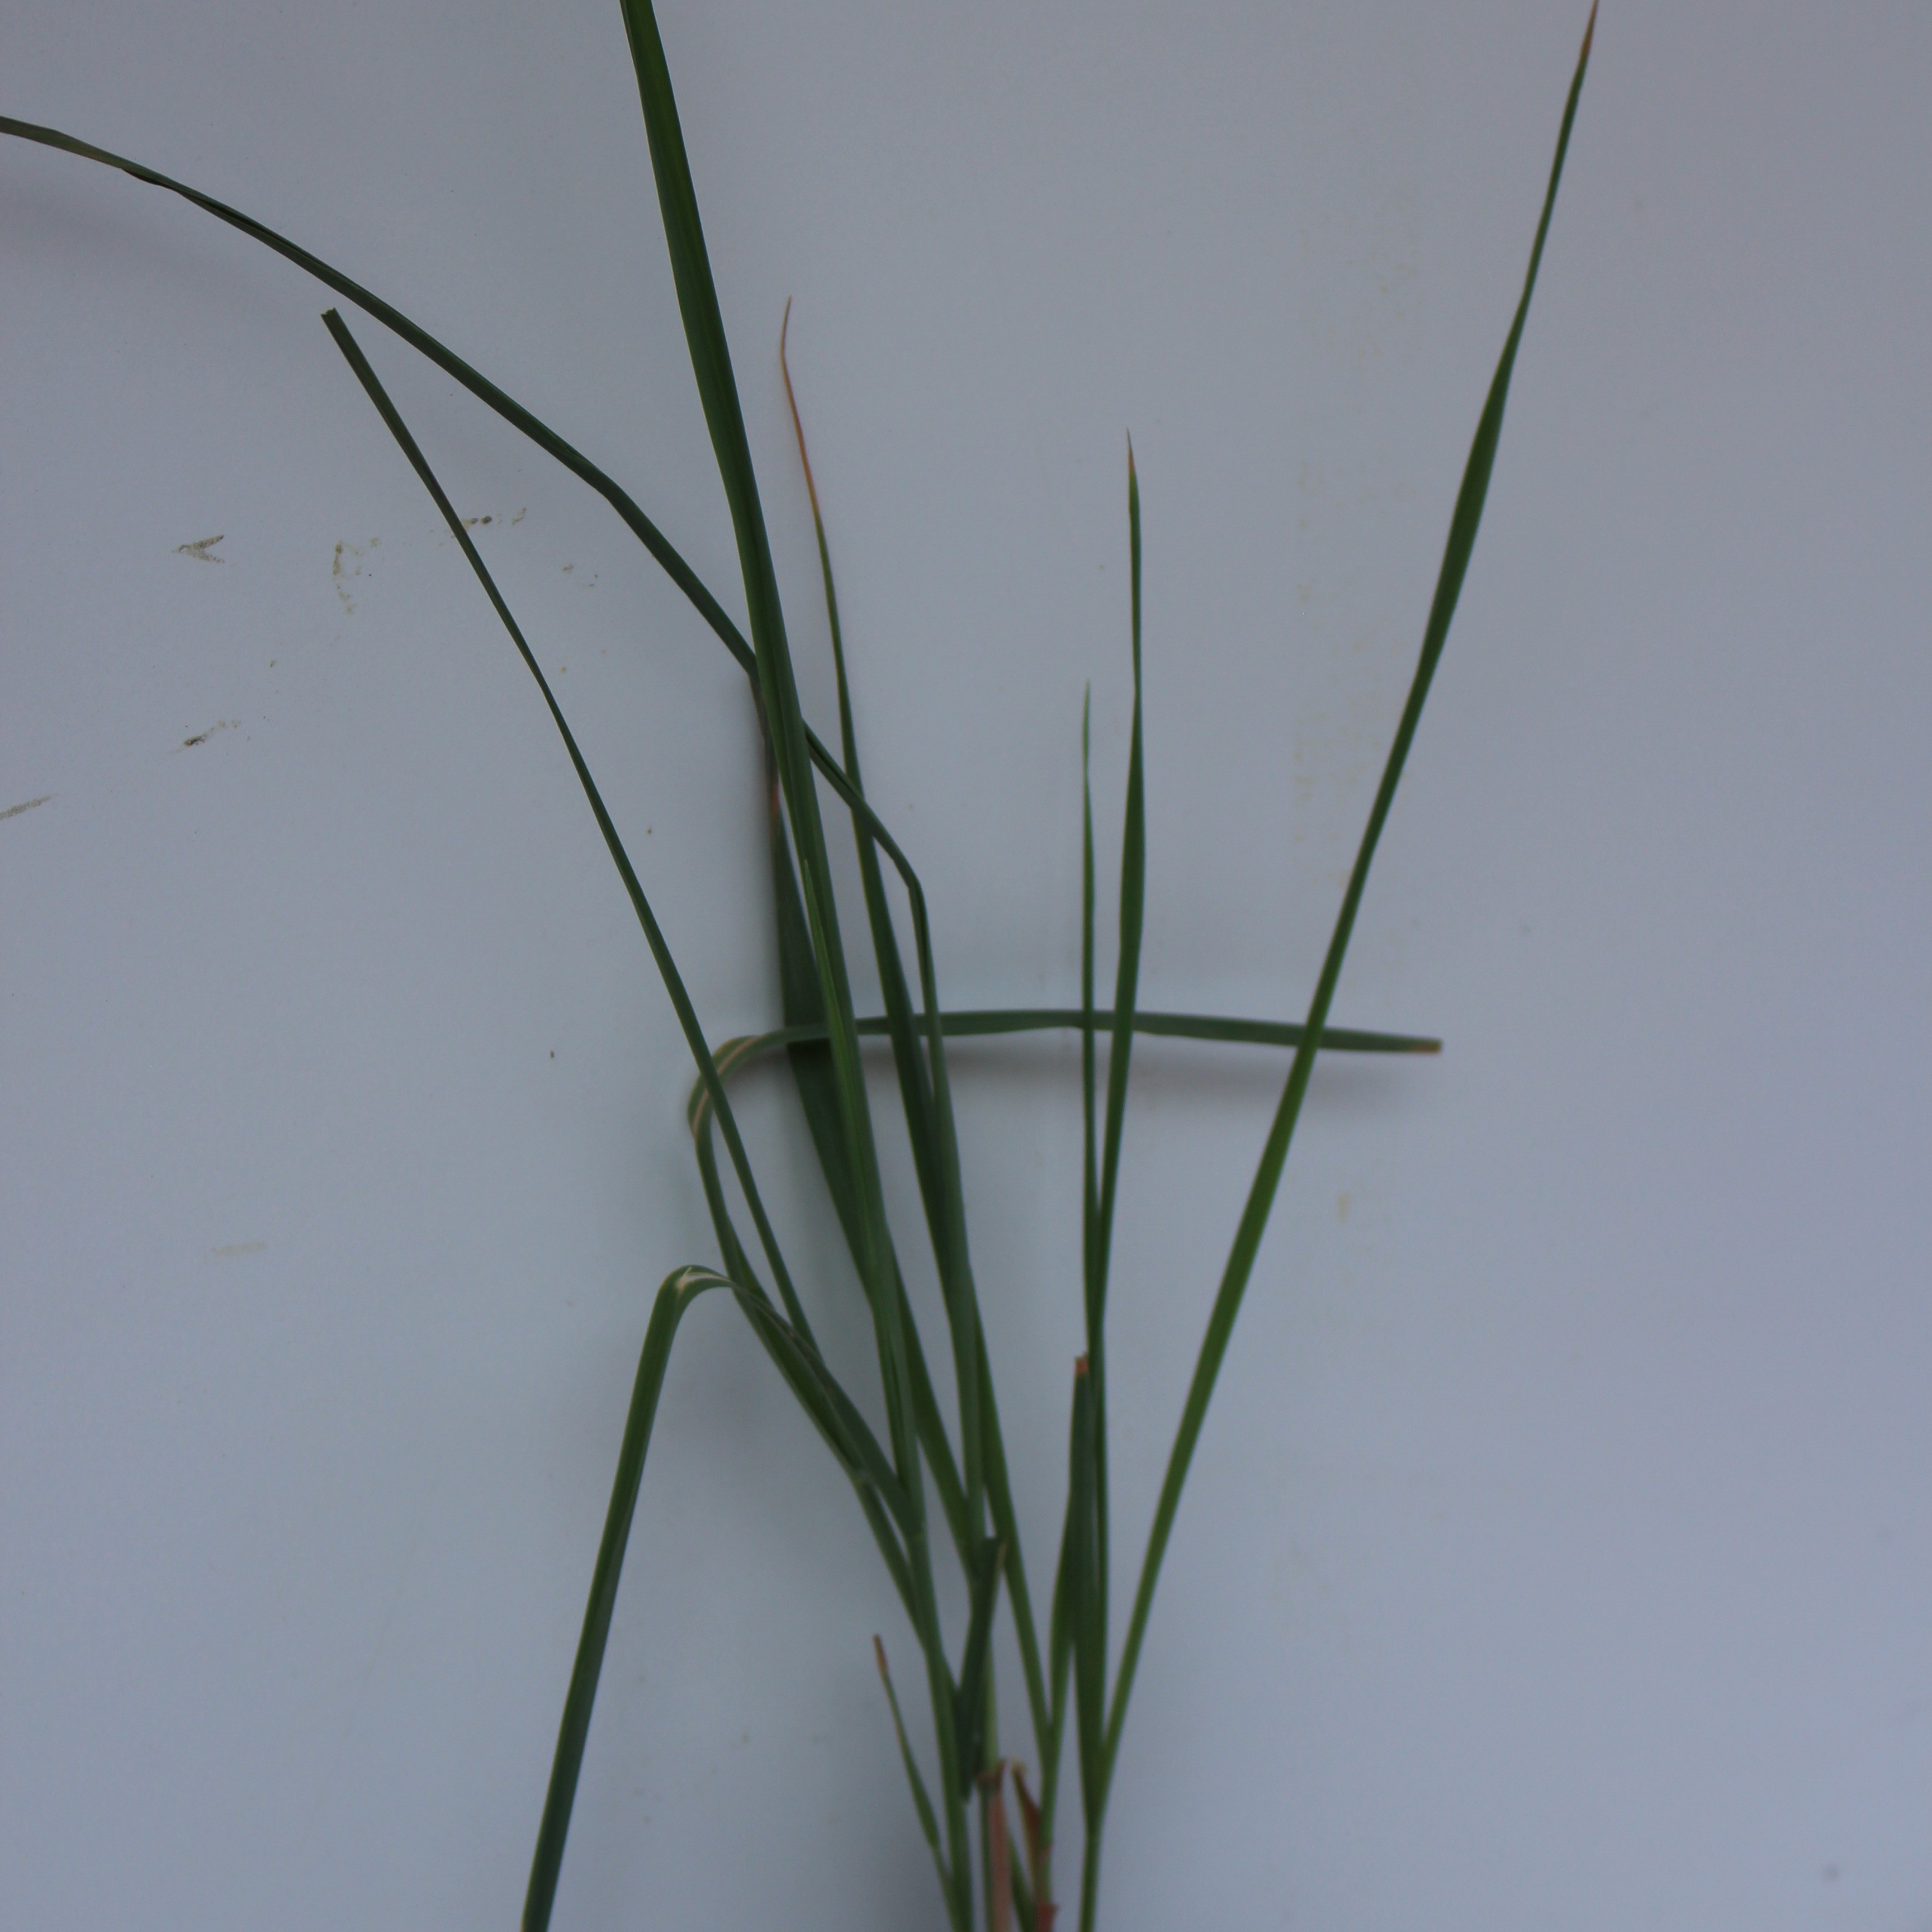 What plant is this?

Avena sterilis
